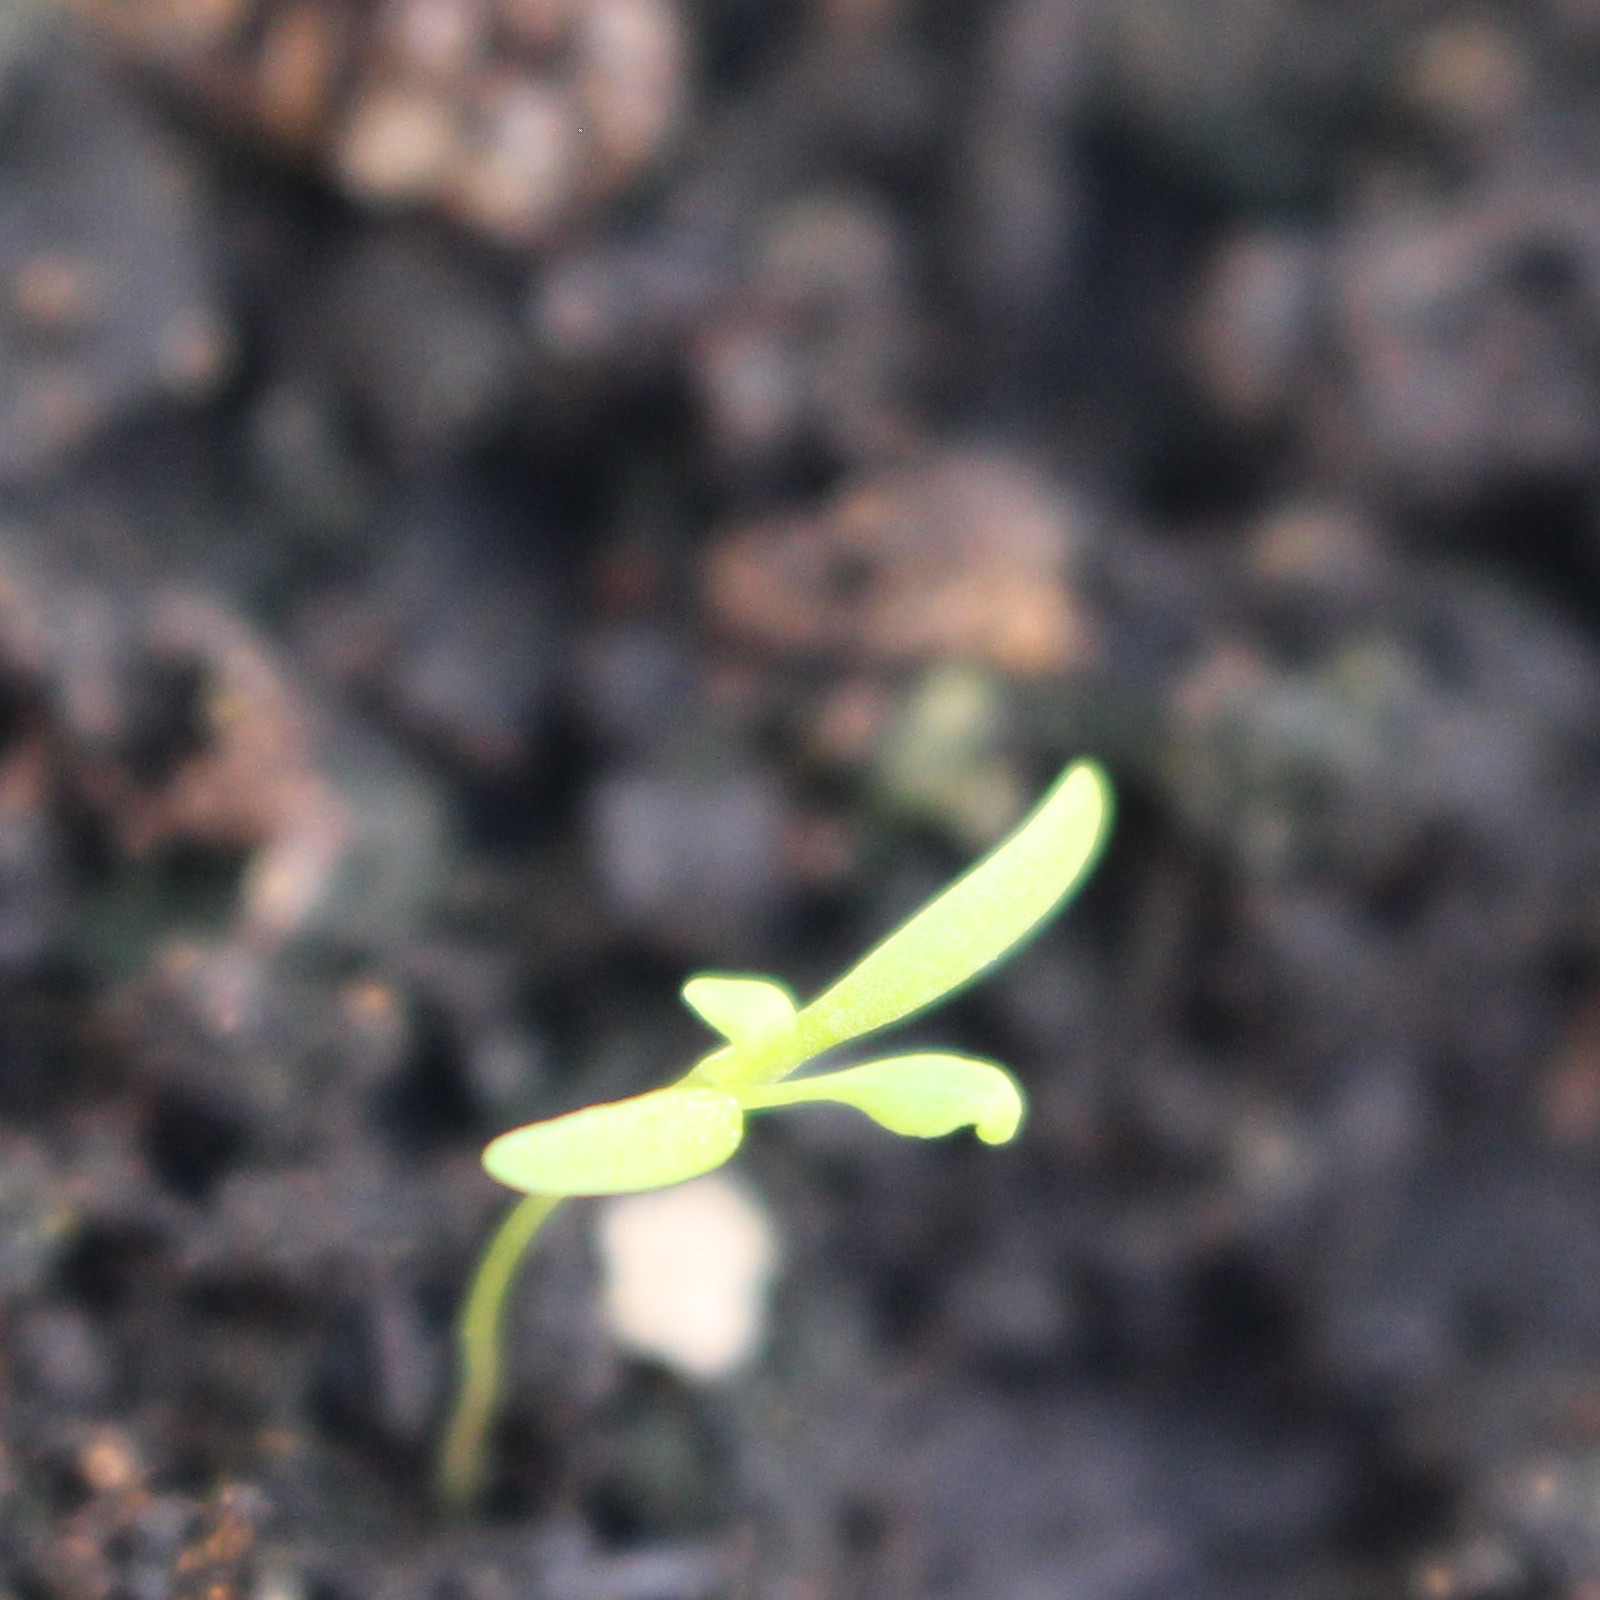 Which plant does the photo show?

Papaver rhoeas
